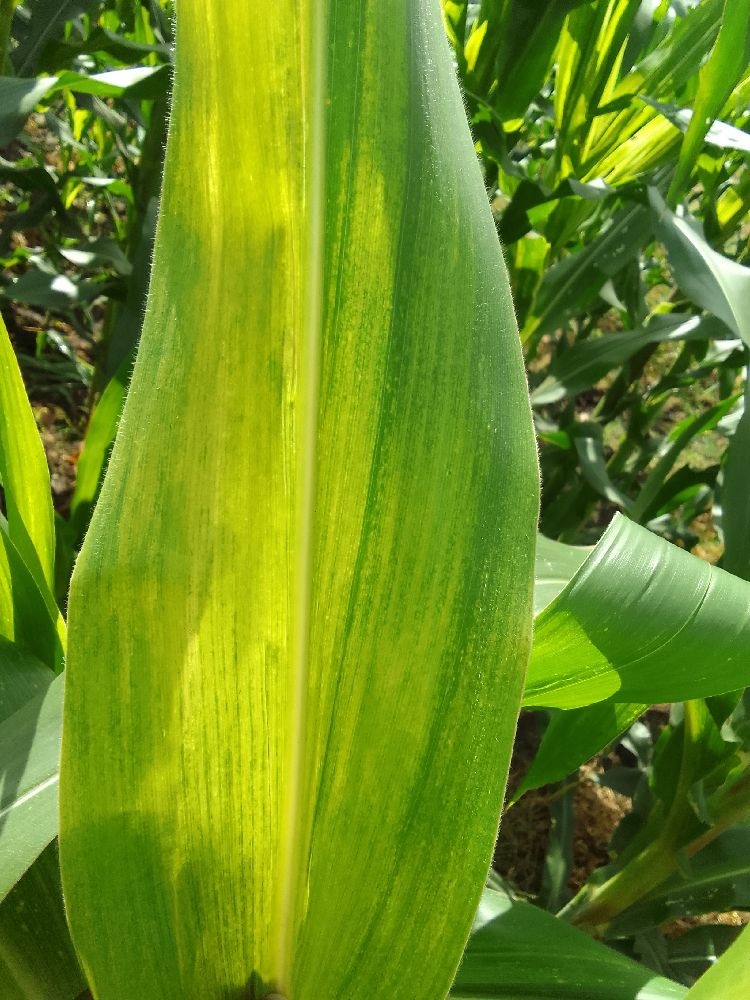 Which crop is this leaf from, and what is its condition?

maize, maize lethal necrosis
